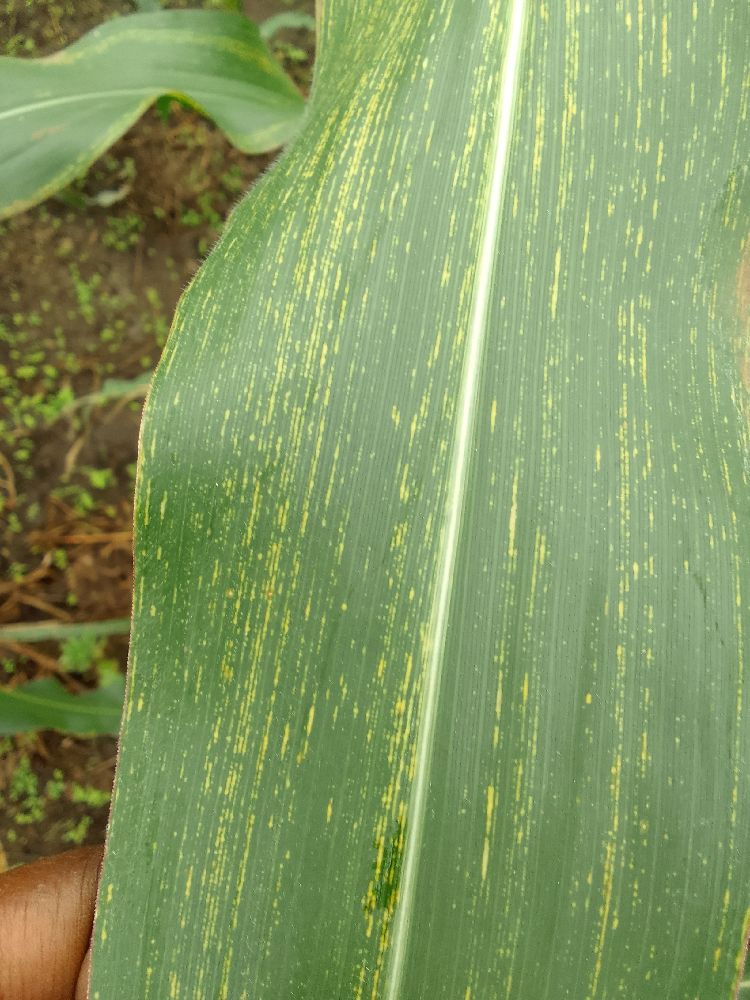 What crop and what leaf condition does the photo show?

maize, maize streak virus
